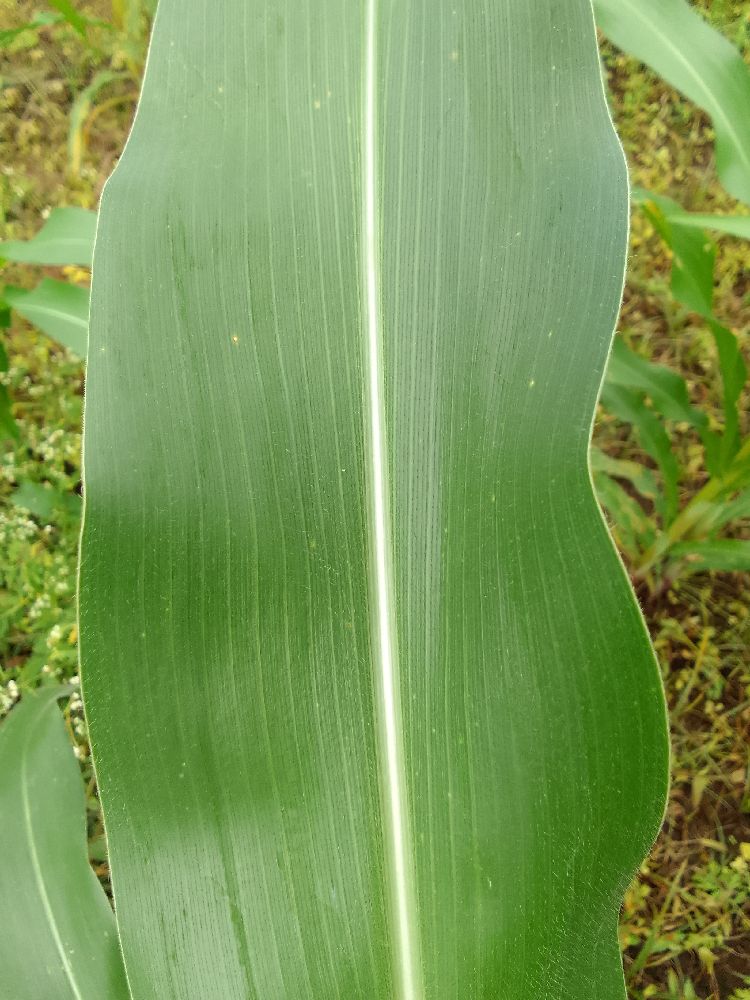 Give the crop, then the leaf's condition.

maize, healthy
